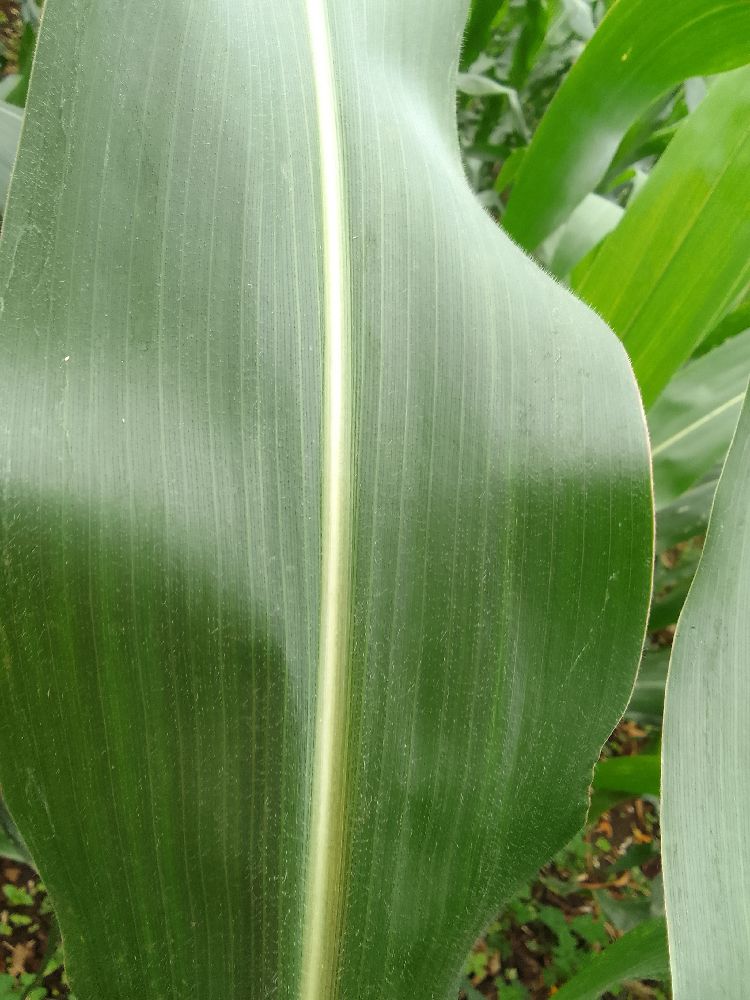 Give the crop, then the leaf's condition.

maize, healthy
